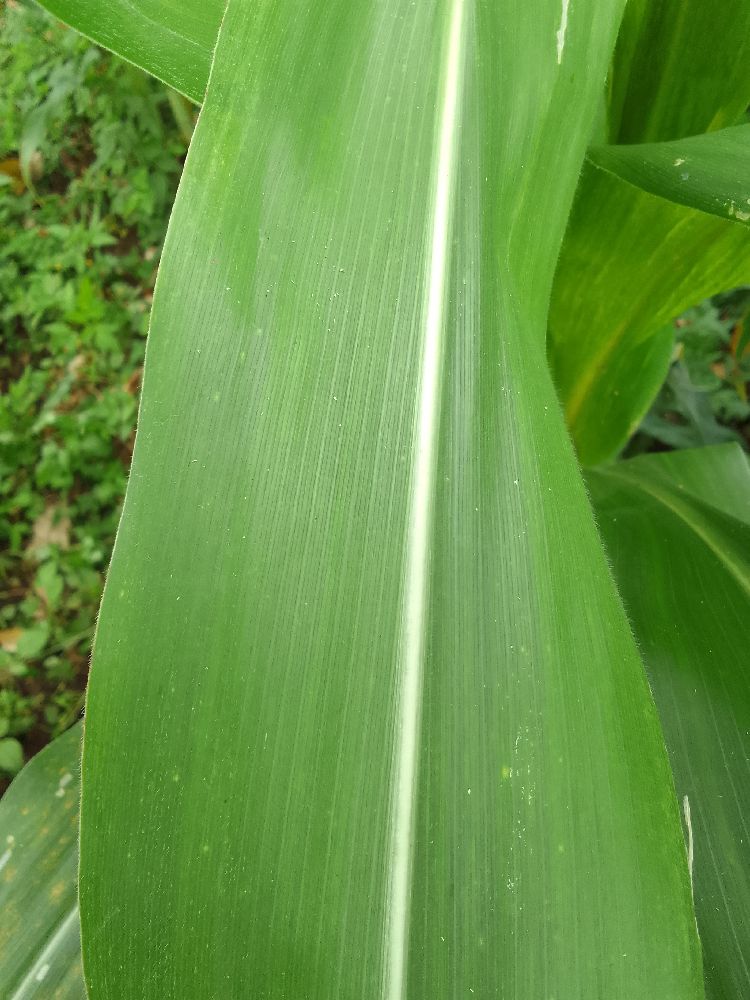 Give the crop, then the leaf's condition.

maize, healthy
